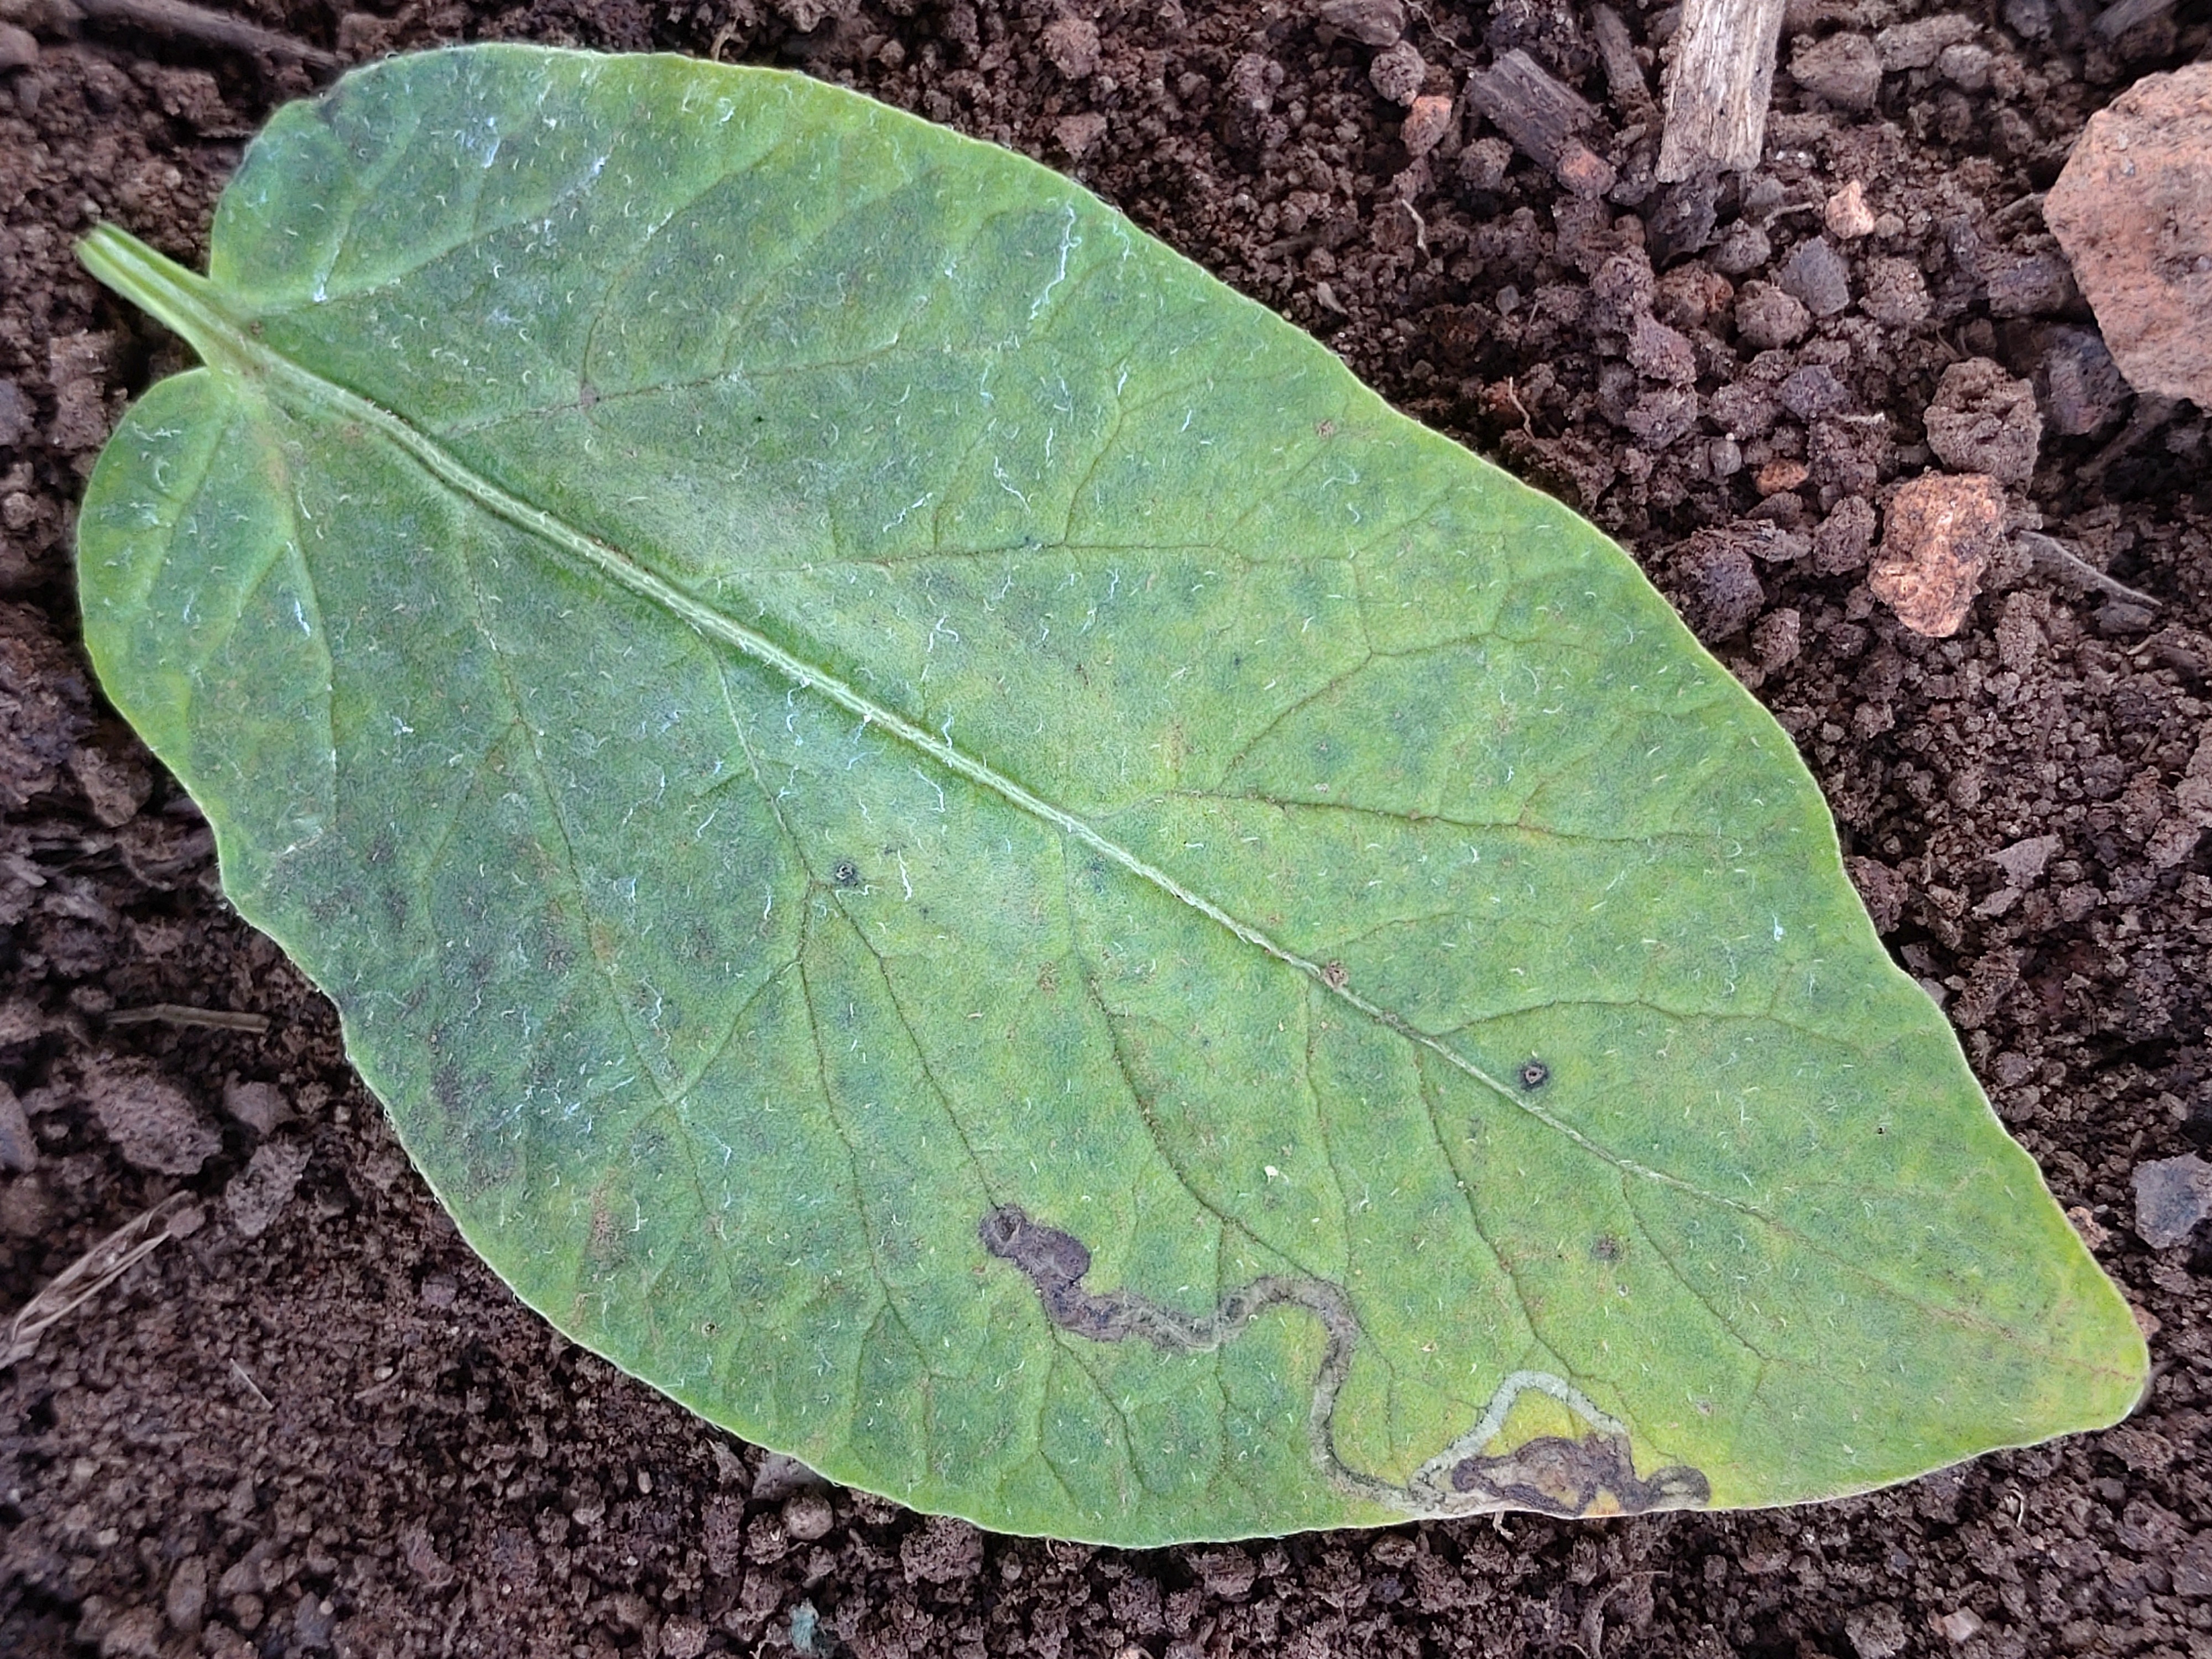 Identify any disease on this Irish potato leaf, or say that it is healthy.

late blight
